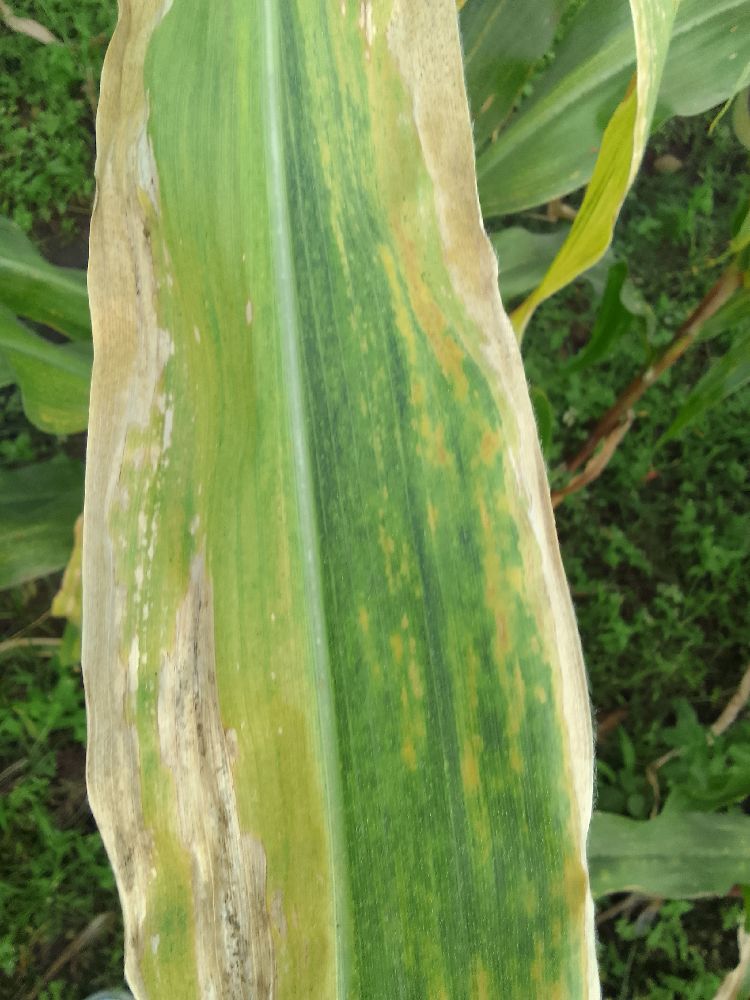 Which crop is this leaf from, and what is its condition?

maize, maize lethal necrosis
